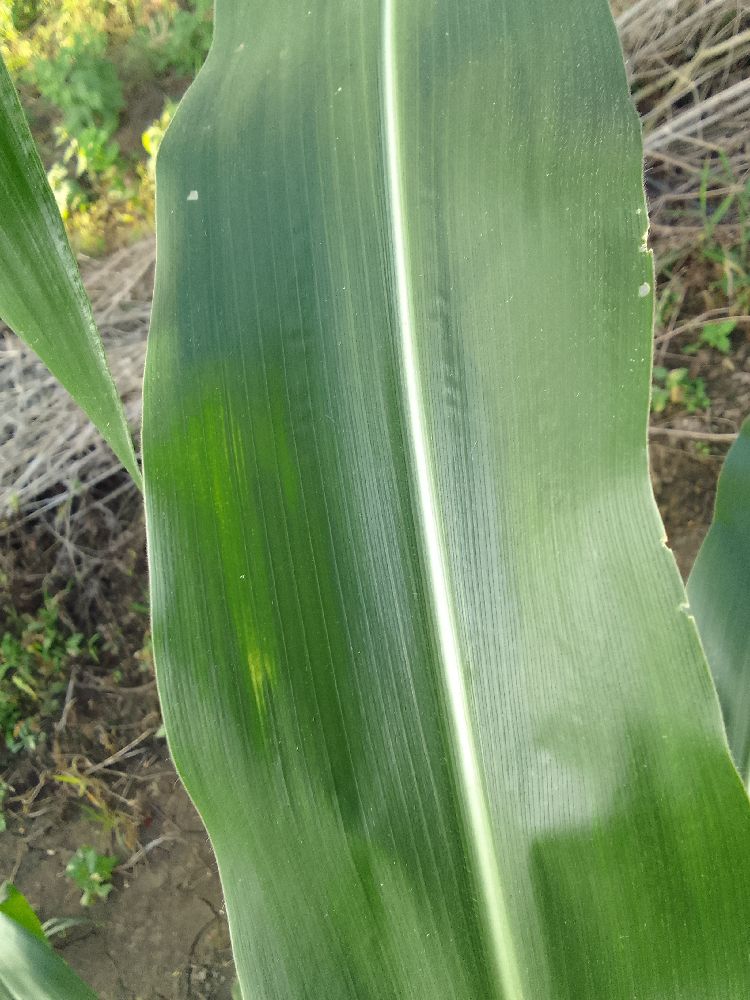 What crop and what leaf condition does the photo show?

maize, healthy
